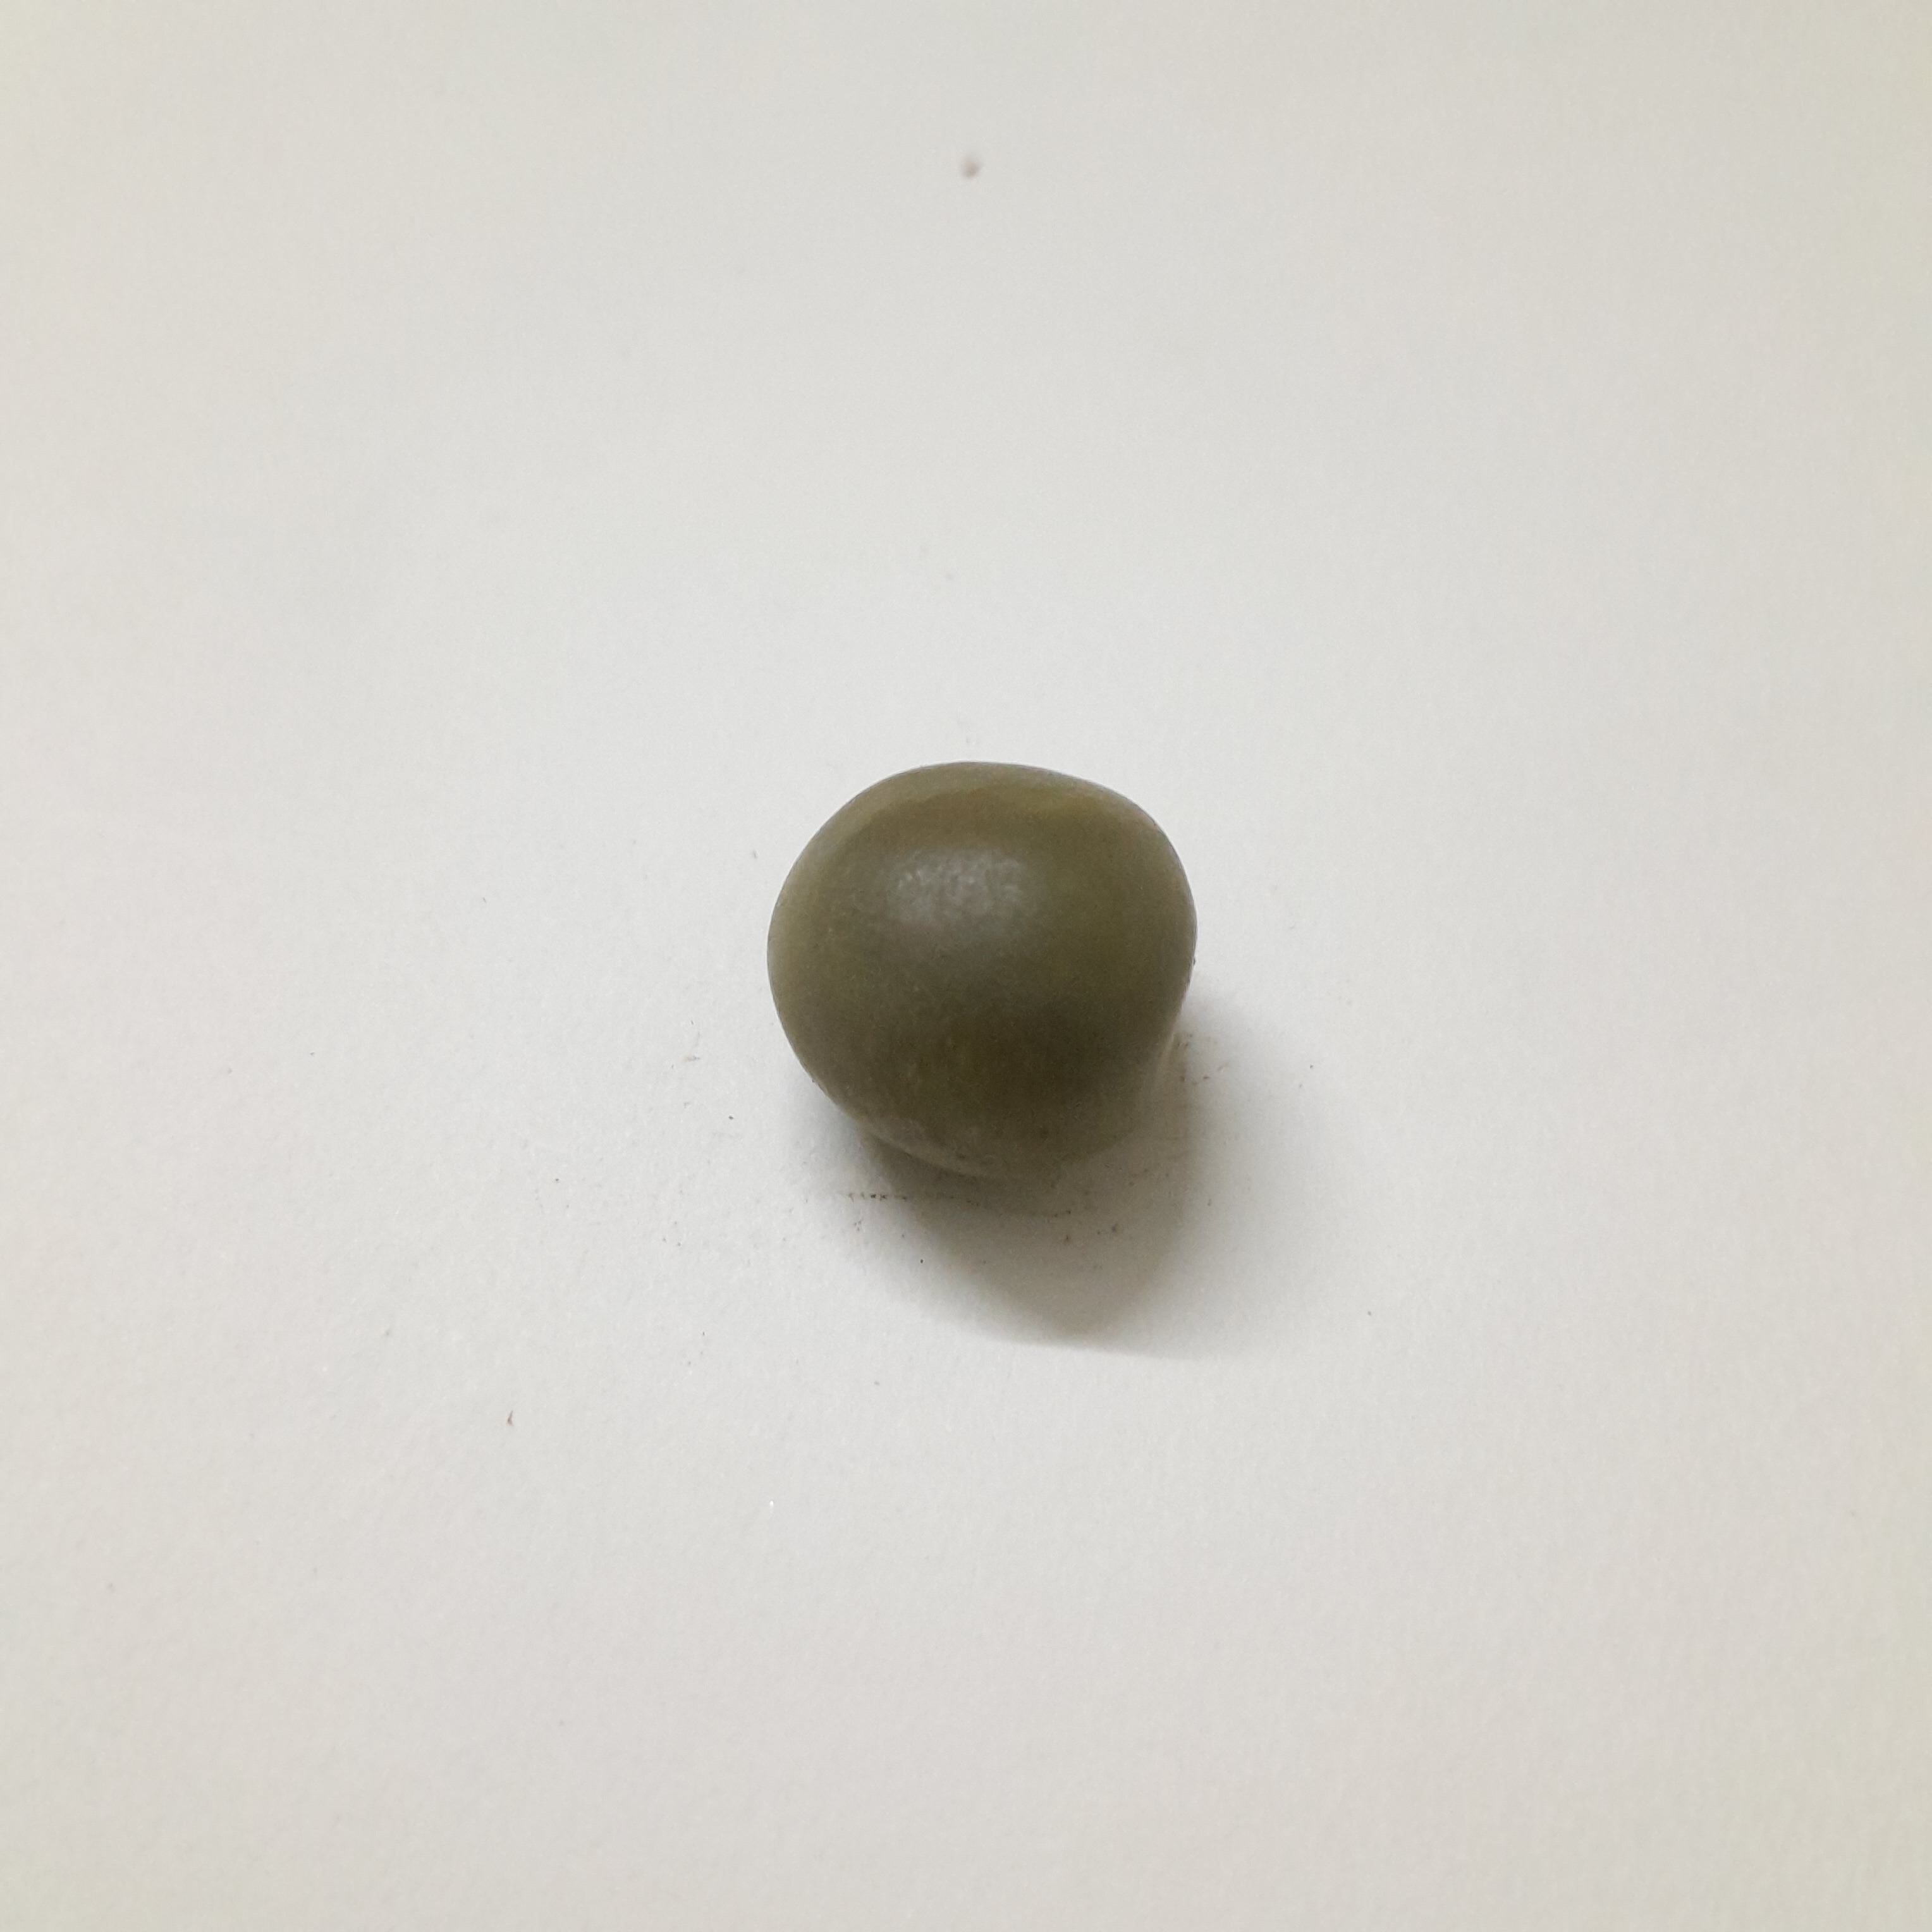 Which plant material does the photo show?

sagargota
